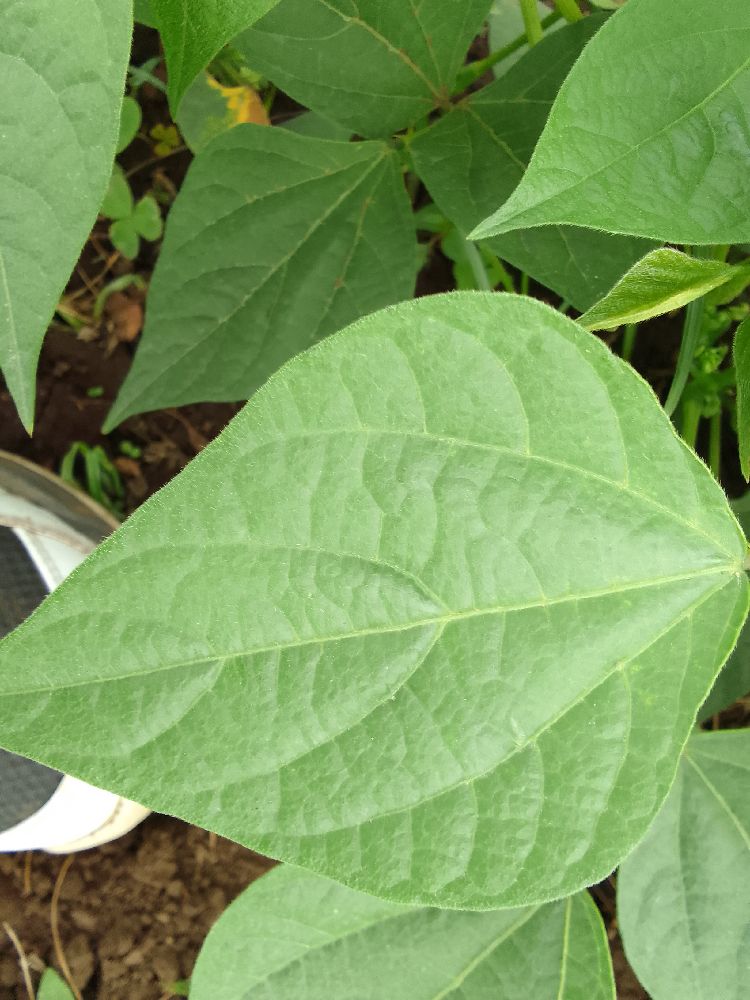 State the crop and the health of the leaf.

common bean, healthy
